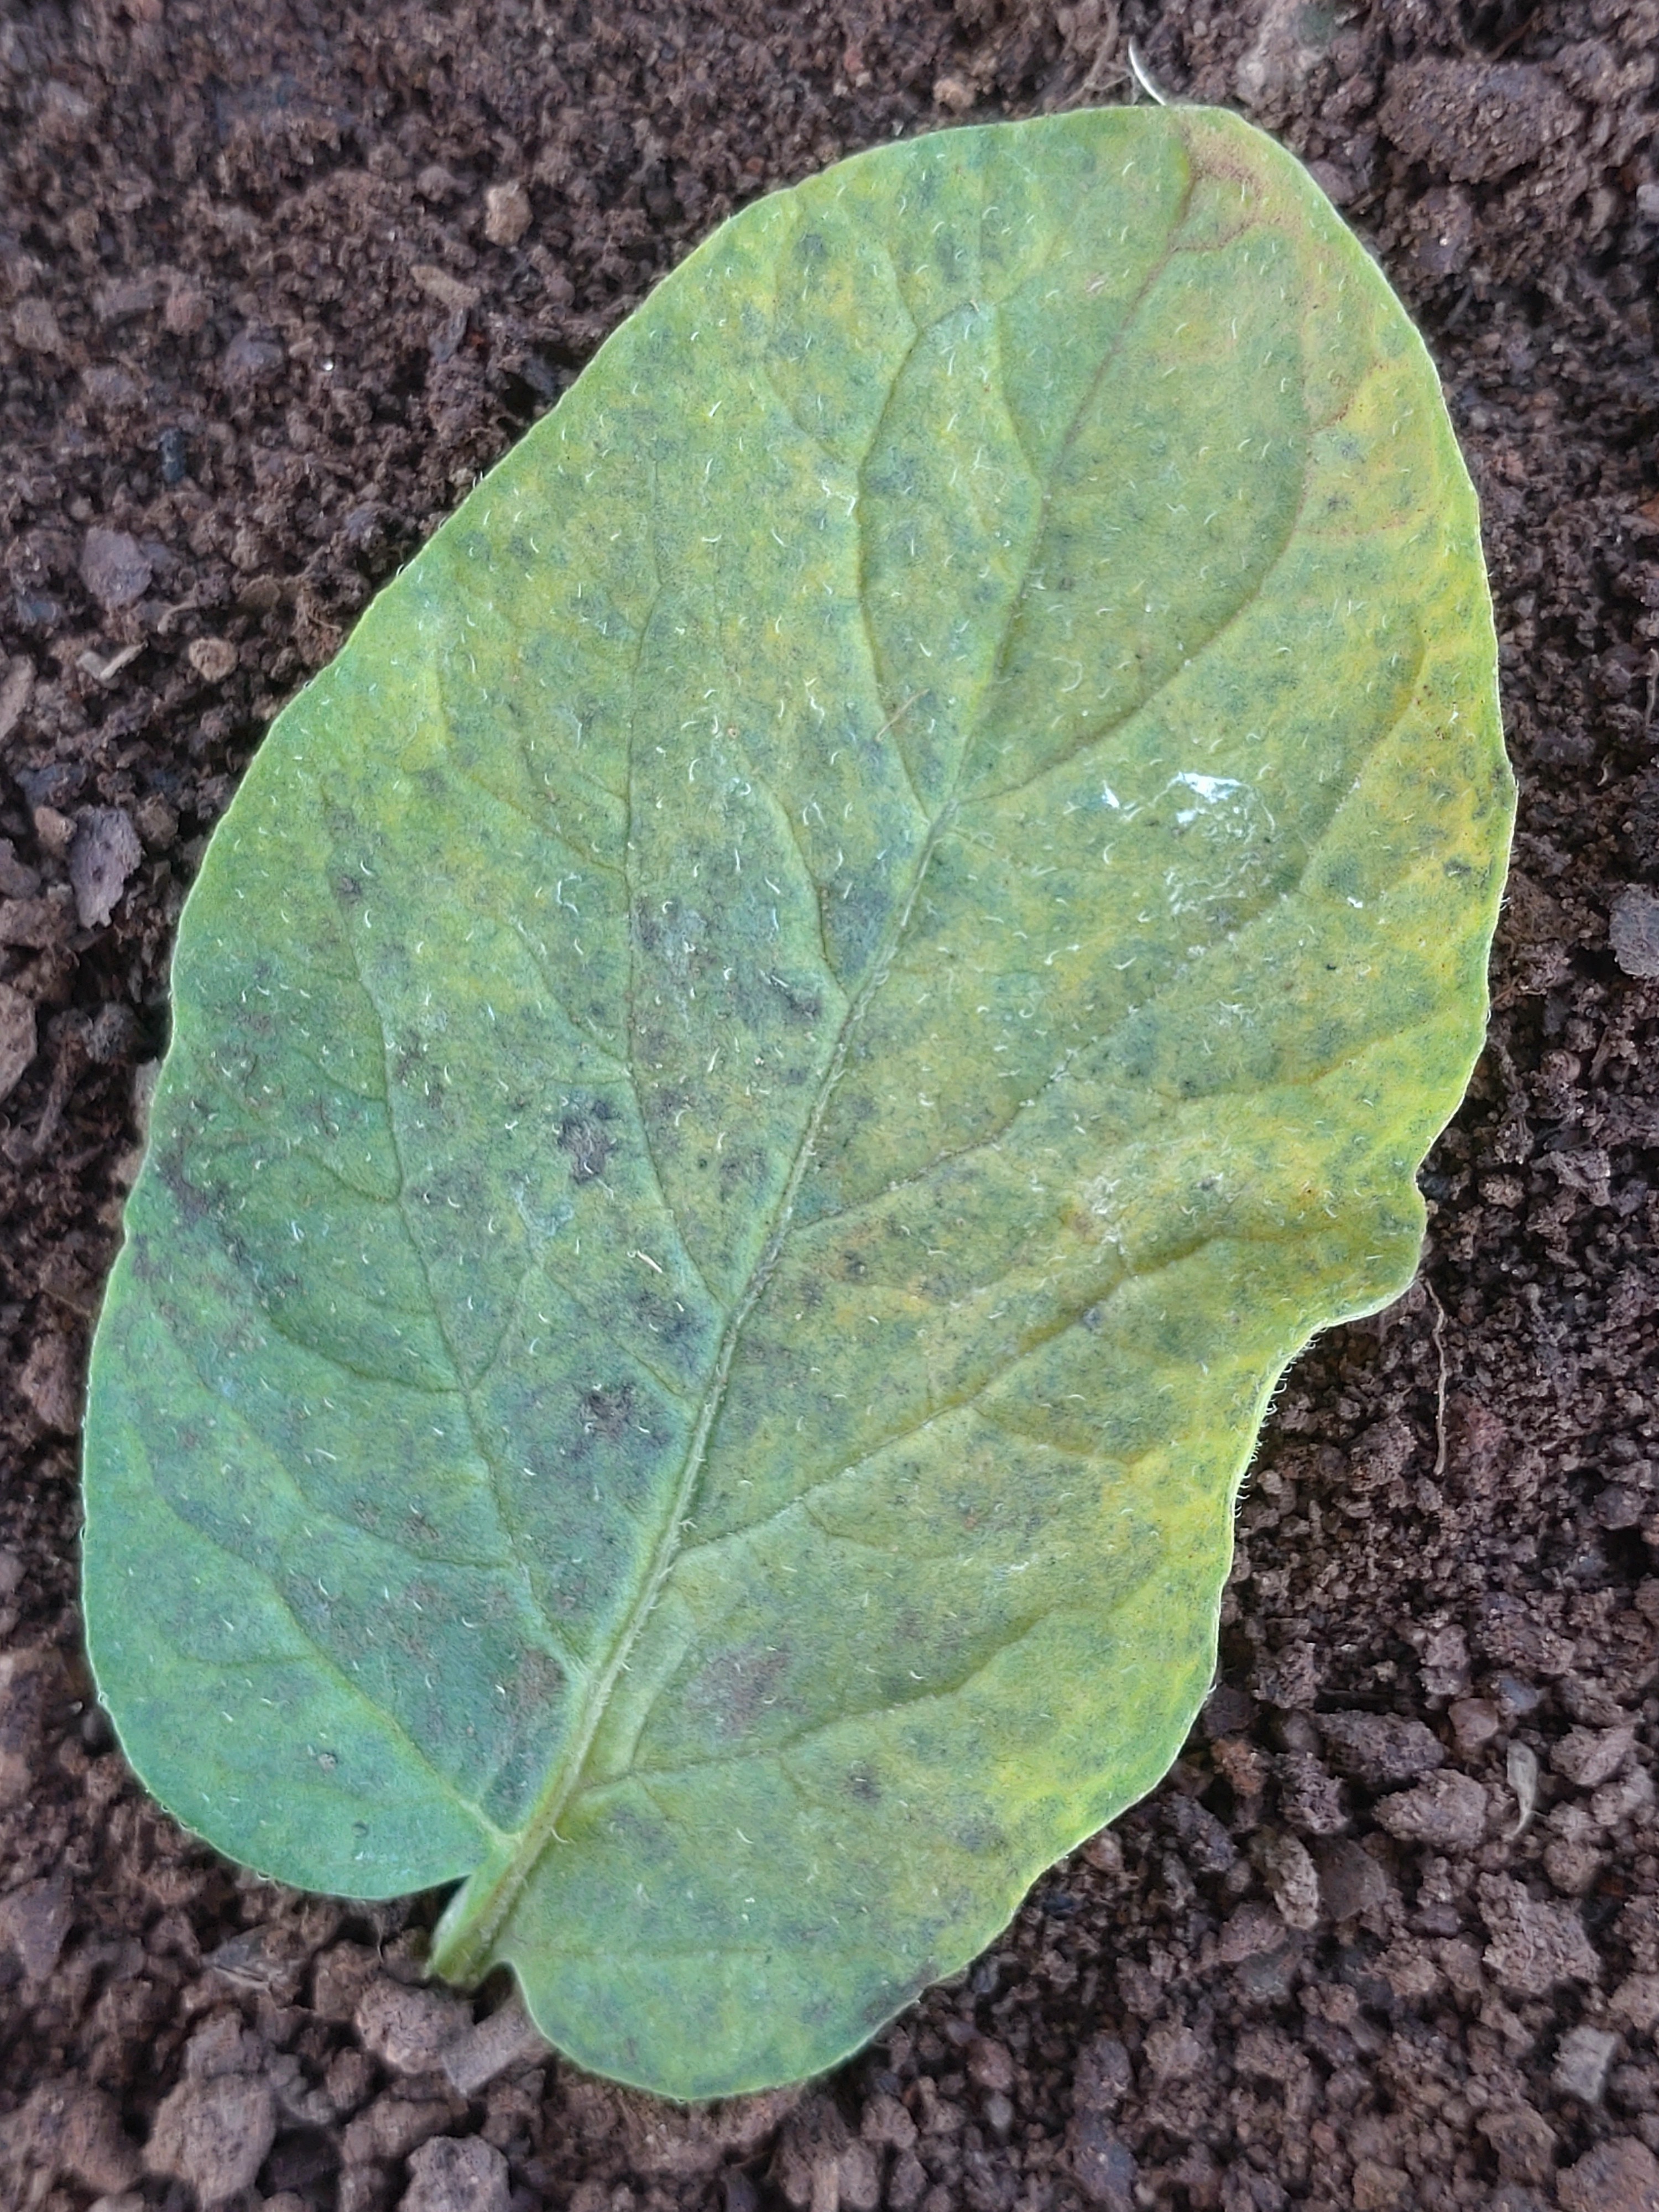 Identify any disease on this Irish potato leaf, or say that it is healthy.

late blight
